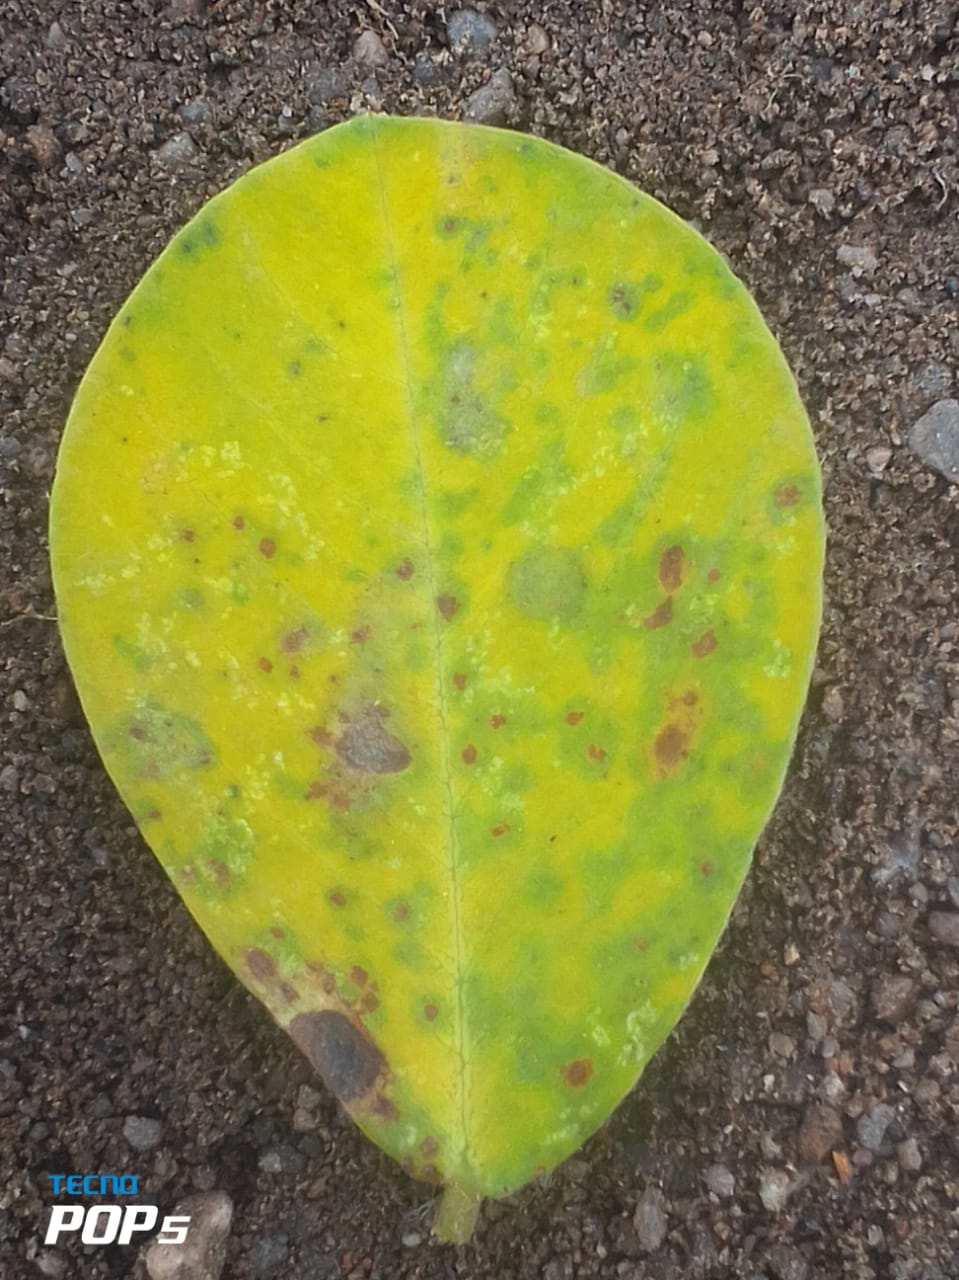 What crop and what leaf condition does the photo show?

peanut, groundnut rosette virus
